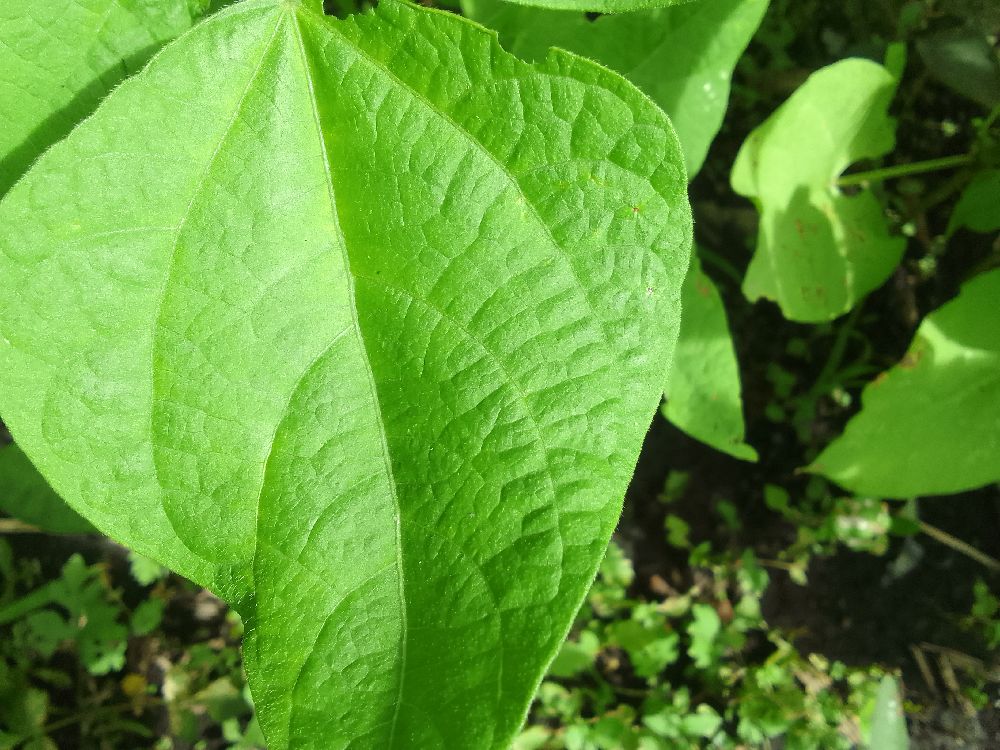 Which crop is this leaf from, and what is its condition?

common bean, healthy
